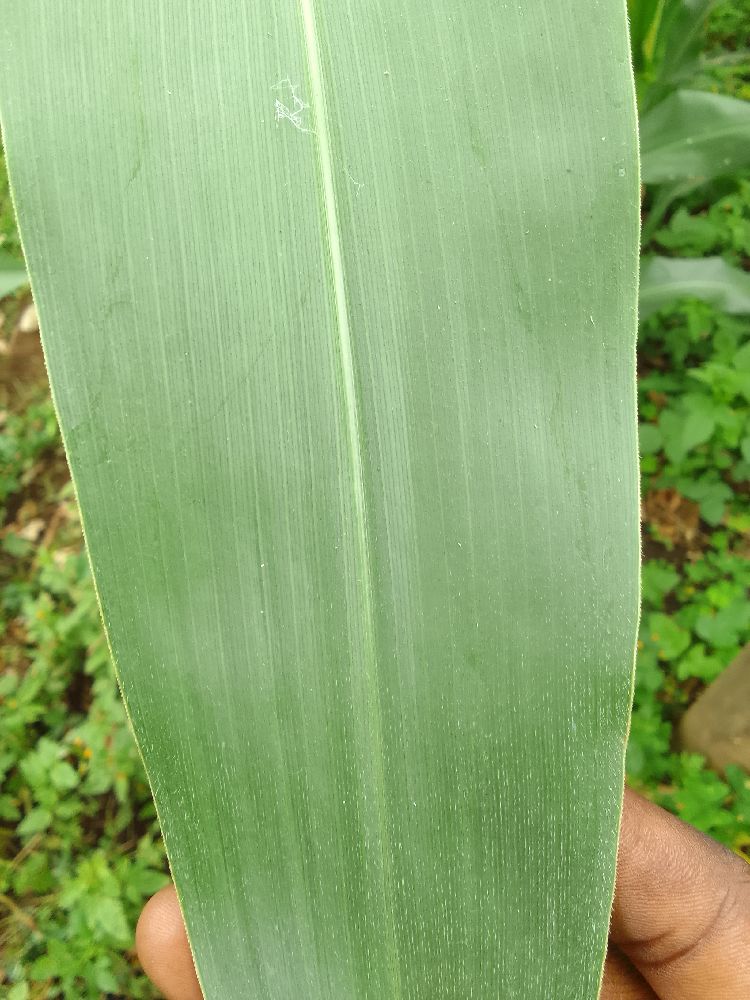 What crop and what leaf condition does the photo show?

maize, healthy
